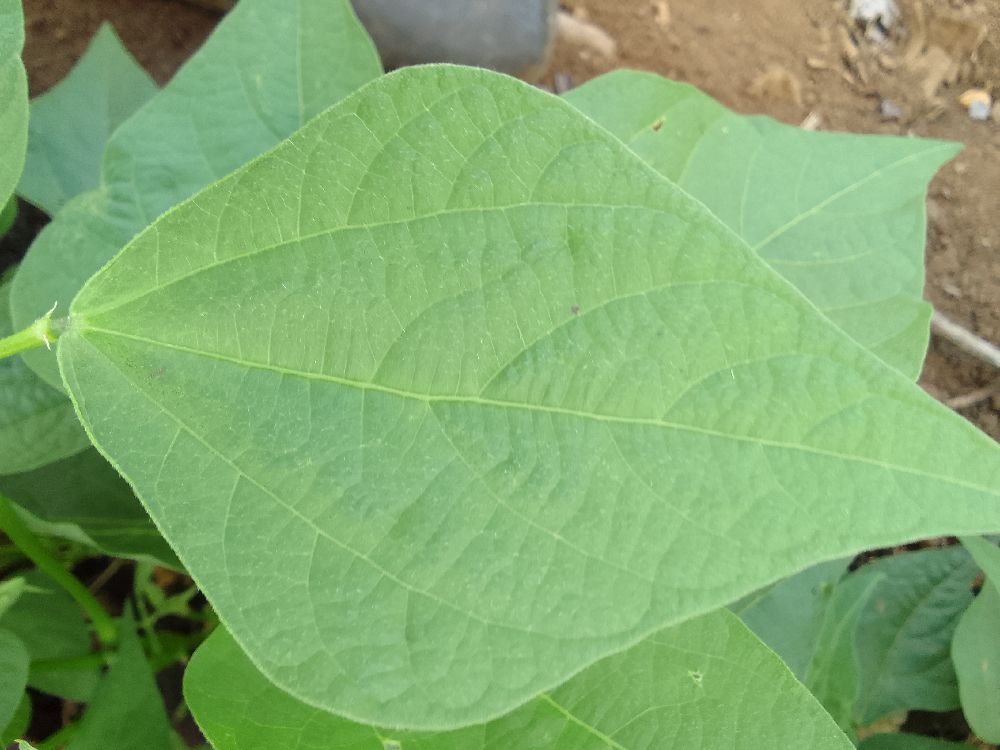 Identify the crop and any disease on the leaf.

common bean, healthy
